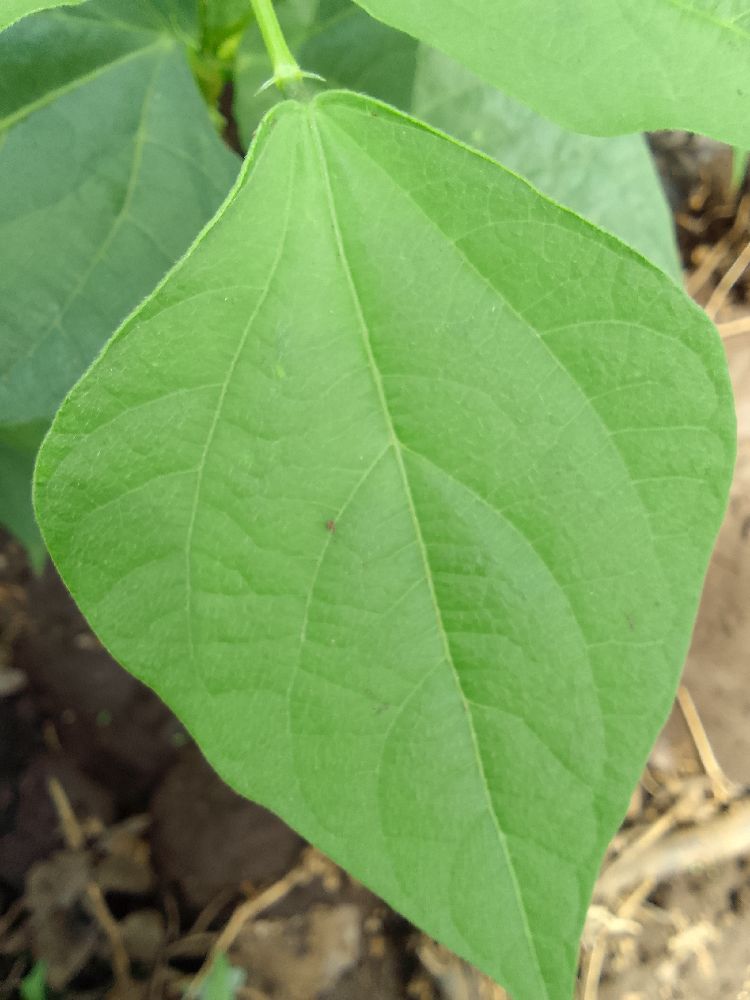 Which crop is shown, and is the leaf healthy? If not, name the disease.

common bean, healthy
